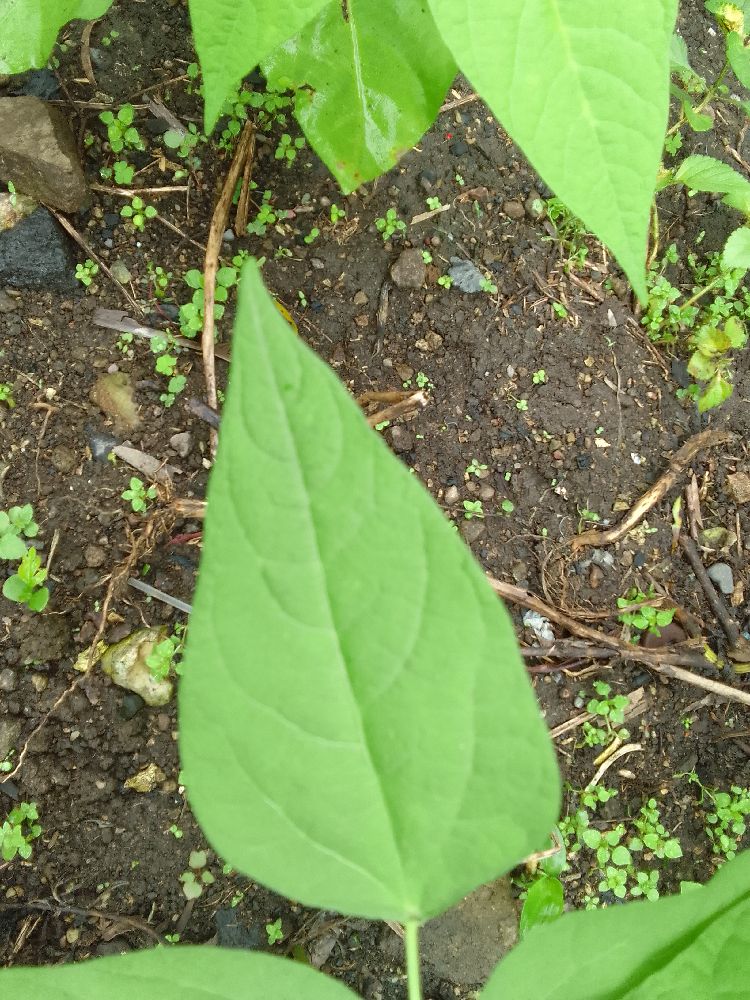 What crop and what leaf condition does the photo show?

common bean, healthy
